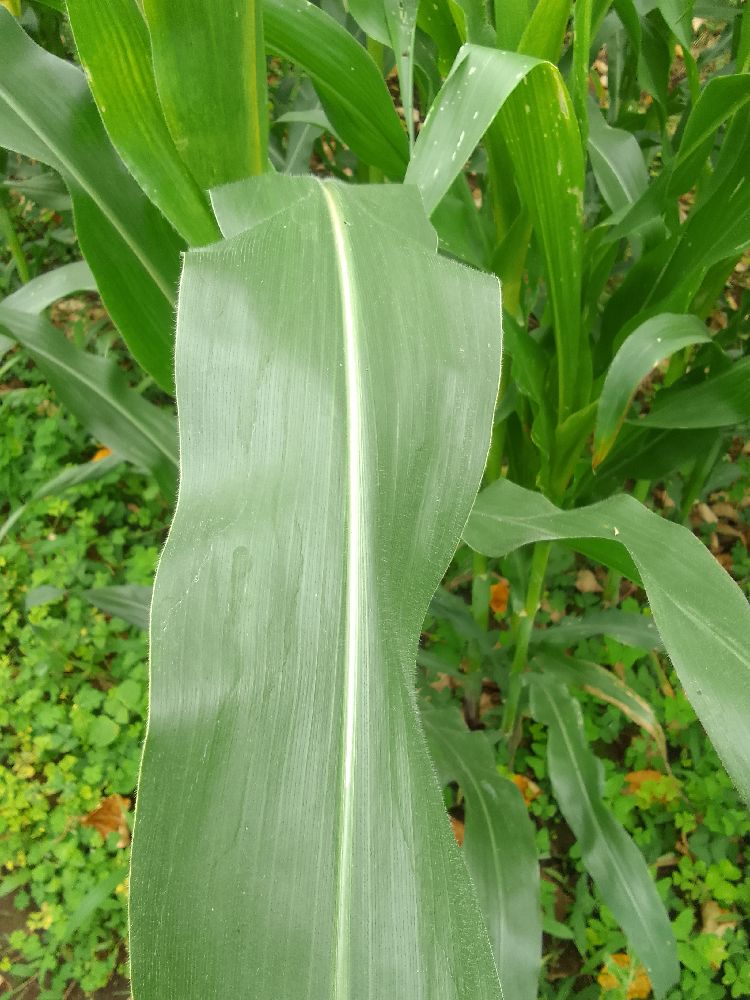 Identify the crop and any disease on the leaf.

maize, healthy
